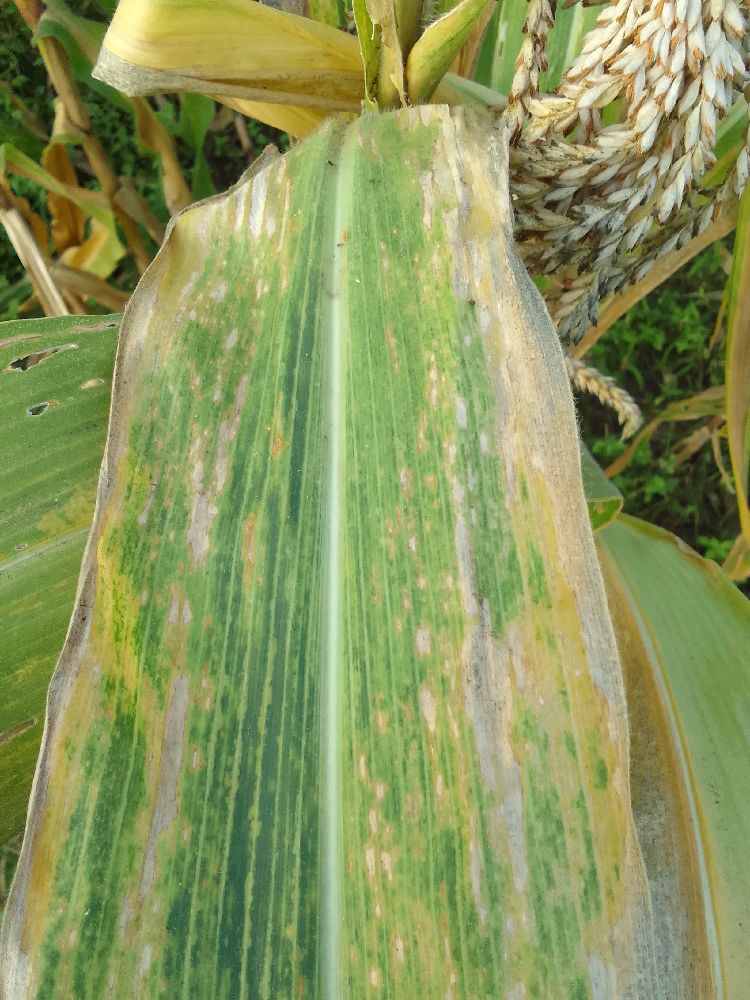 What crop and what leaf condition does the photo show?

maize, maize lethal necrosis
